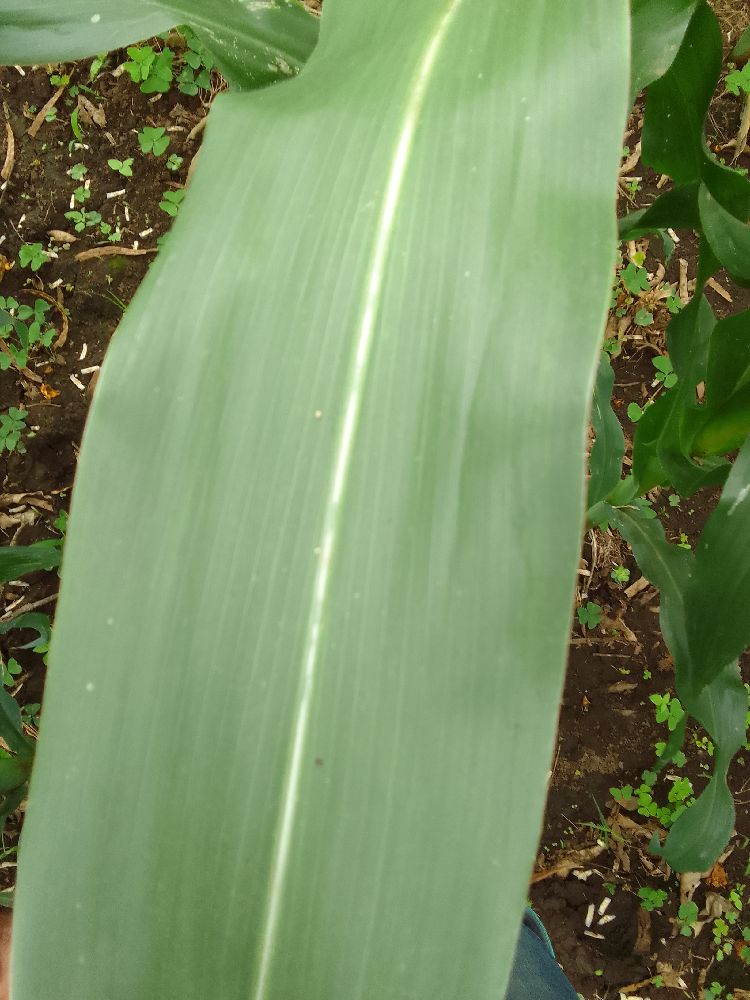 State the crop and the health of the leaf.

maize, healthy
